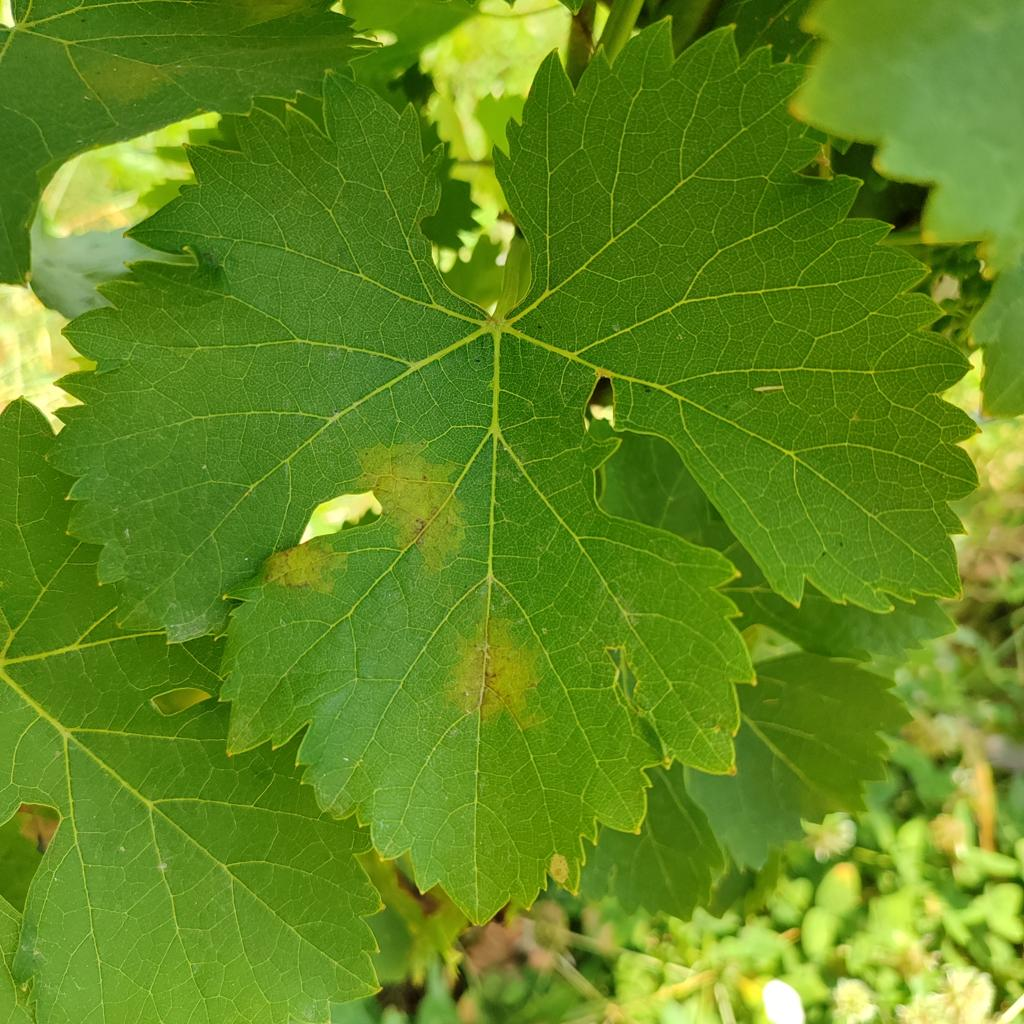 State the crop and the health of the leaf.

grapevine, downy mildew
